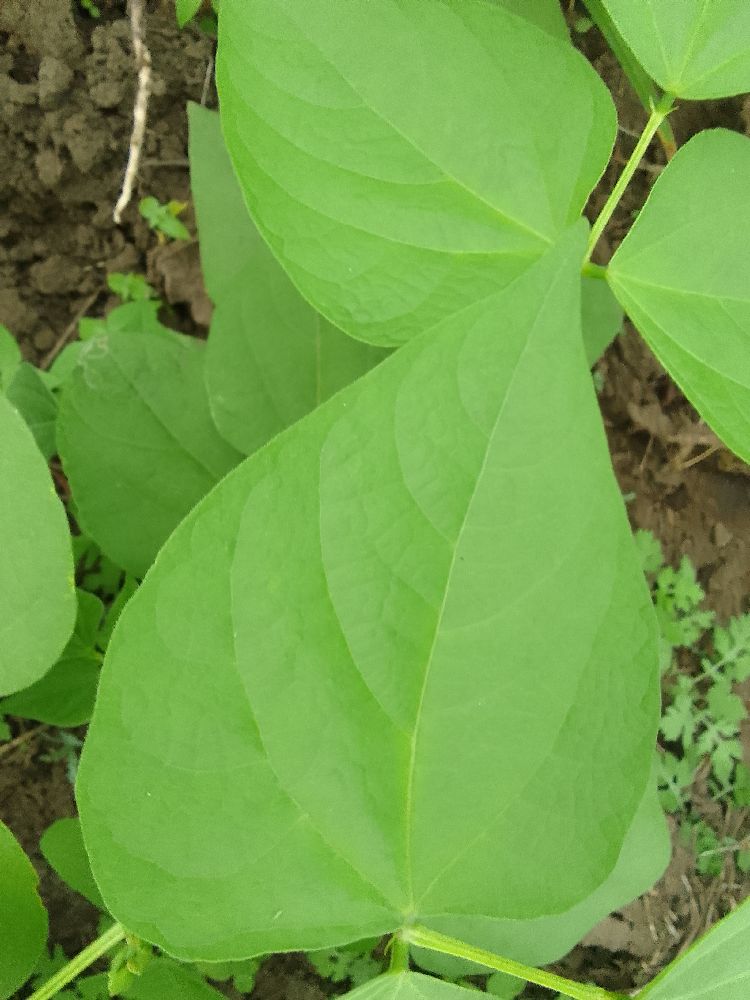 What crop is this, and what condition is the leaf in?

common bean, healthy
